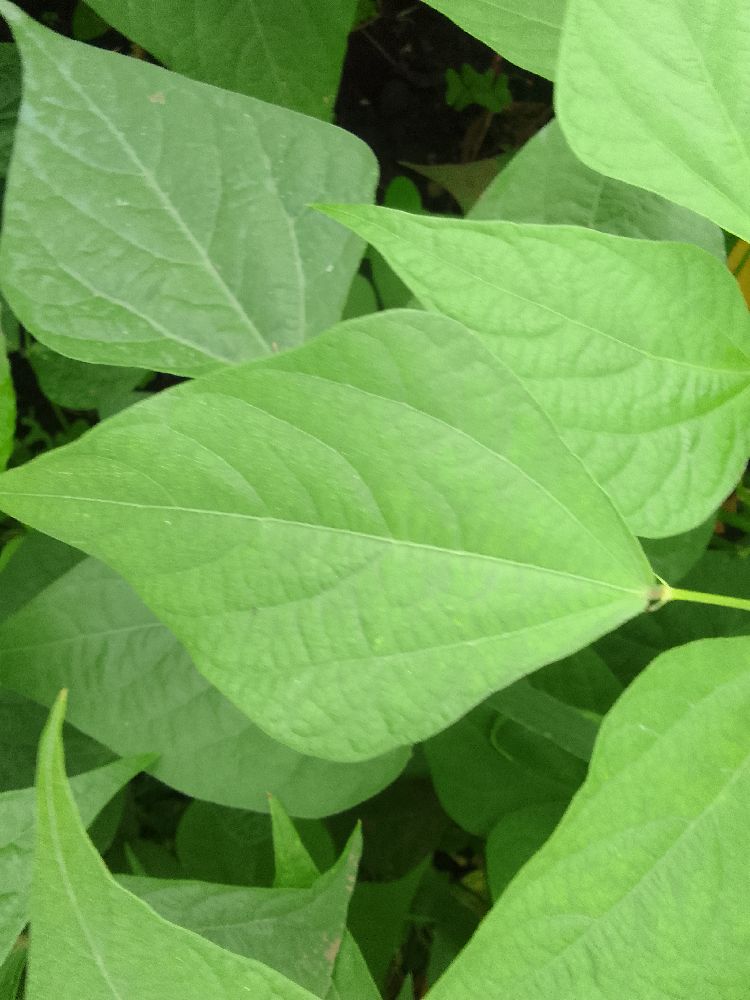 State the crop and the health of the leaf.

common bean, healthy
